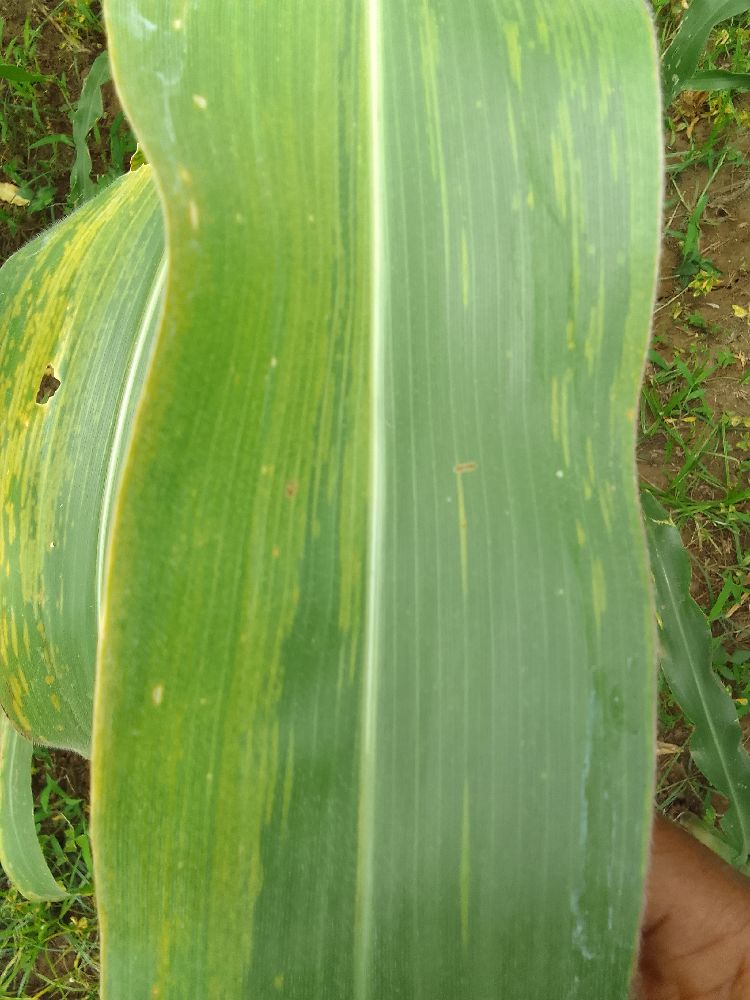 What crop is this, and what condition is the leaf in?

maize, maize lethal necrosis
